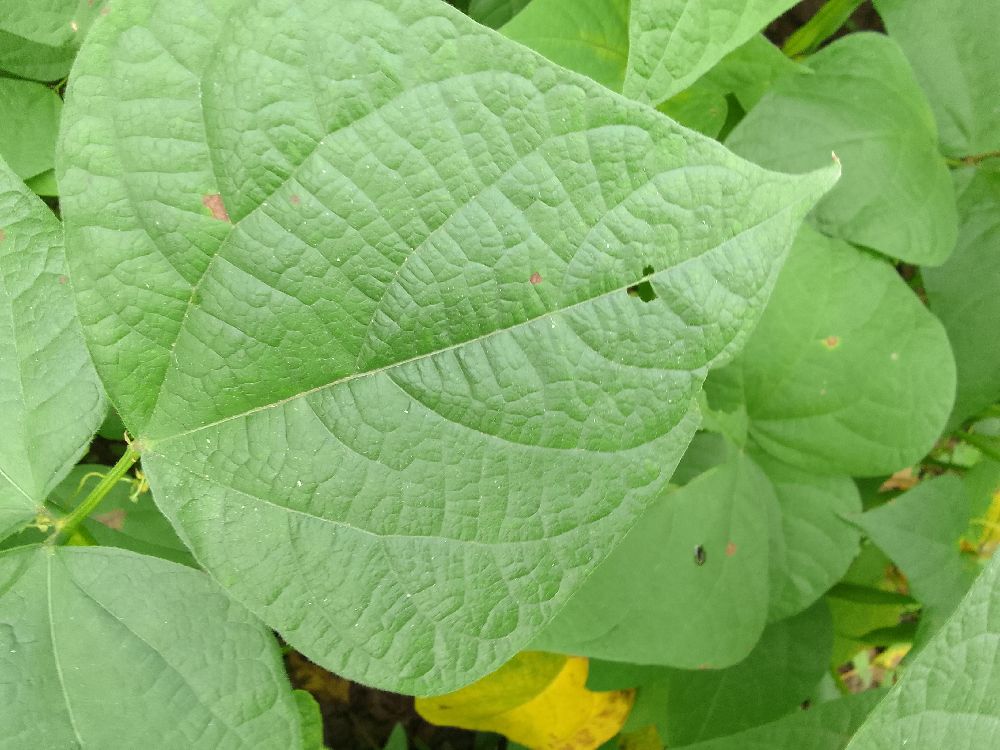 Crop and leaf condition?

common bean, healthy
